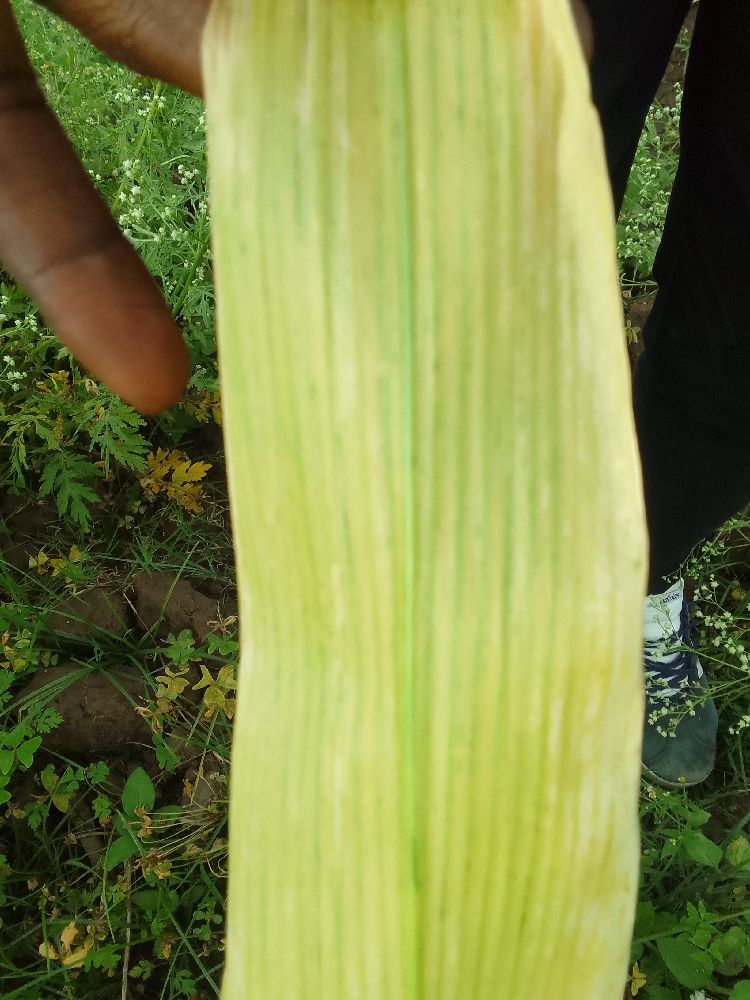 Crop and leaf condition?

maize, maize lethal necrosis
